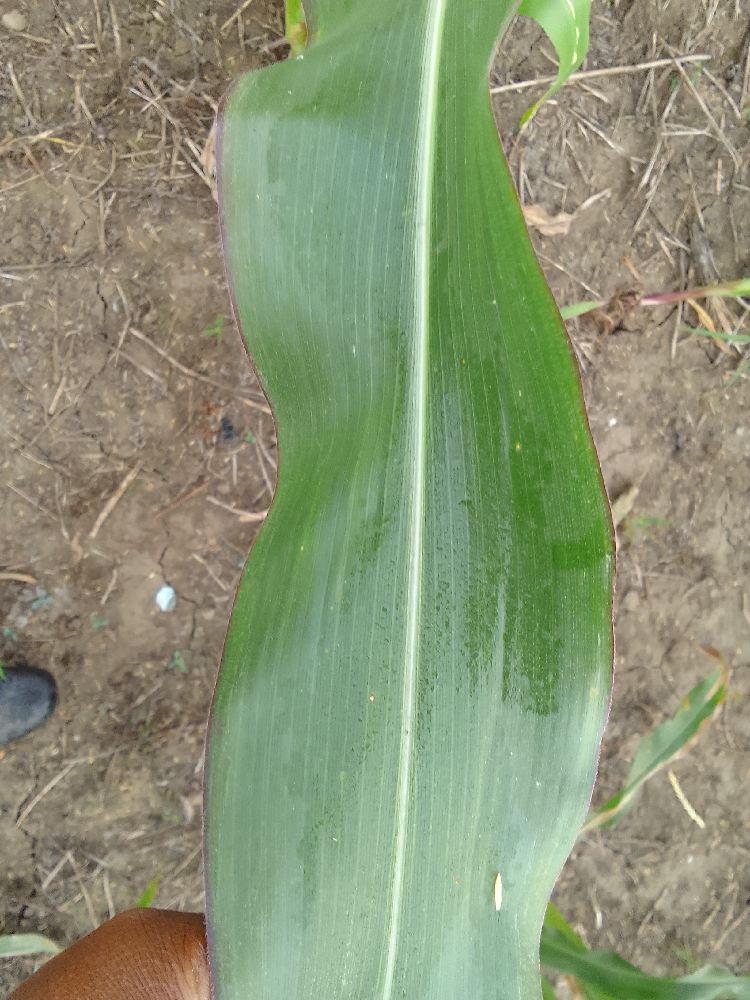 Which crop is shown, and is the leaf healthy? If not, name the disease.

maize, healthy
